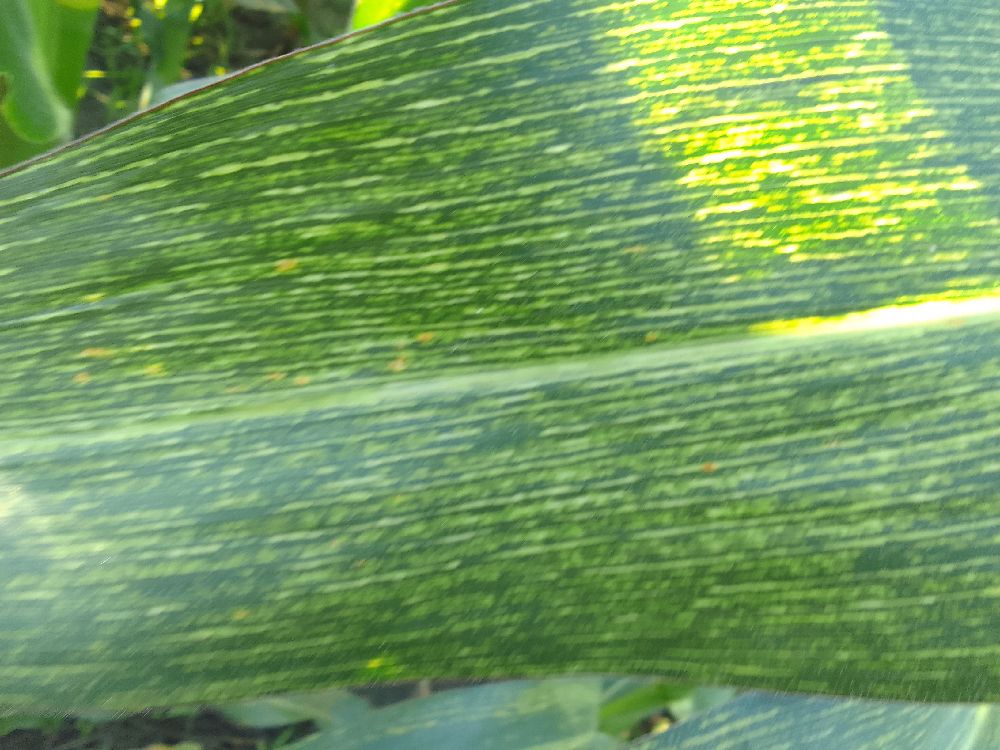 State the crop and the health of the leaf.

maize, maize streak virus
